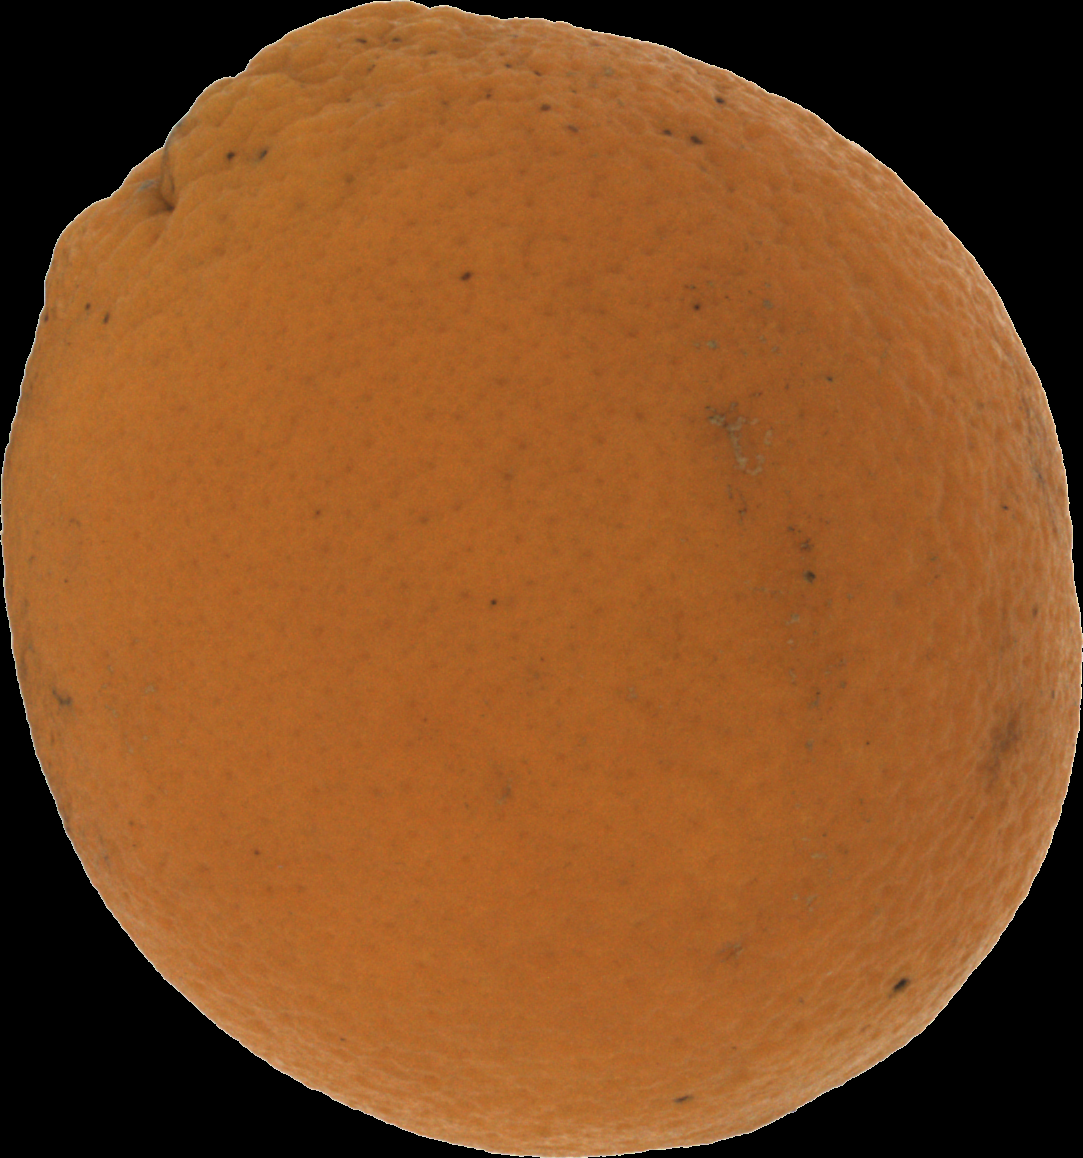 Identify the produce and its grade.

orange, bad
